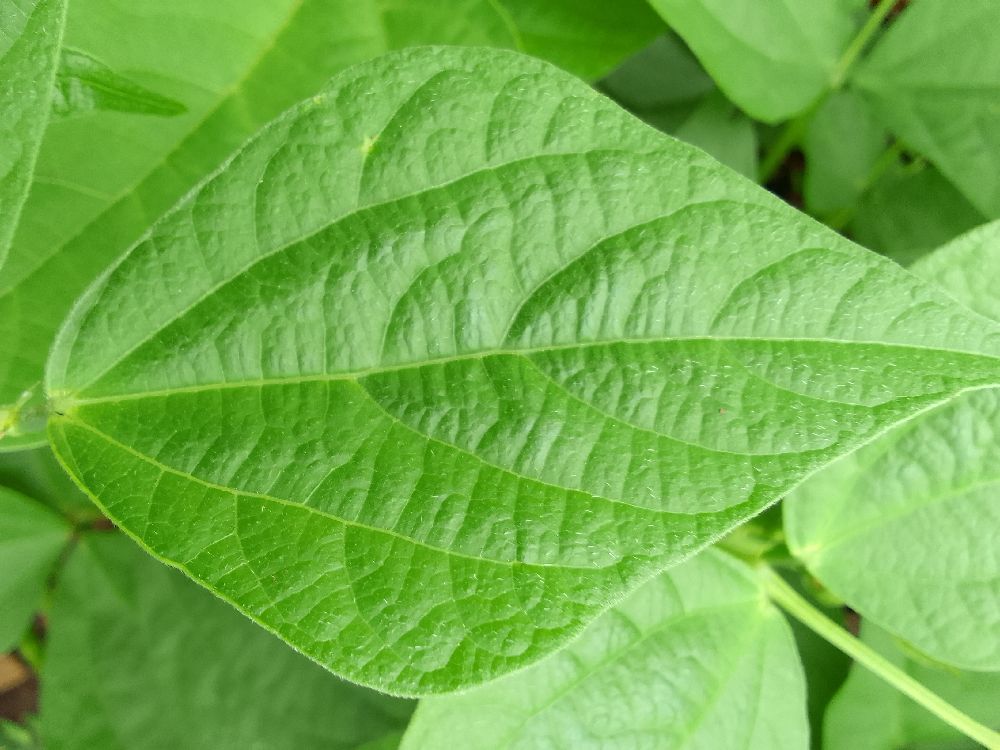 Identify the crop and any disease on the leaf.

common bean, healthy
